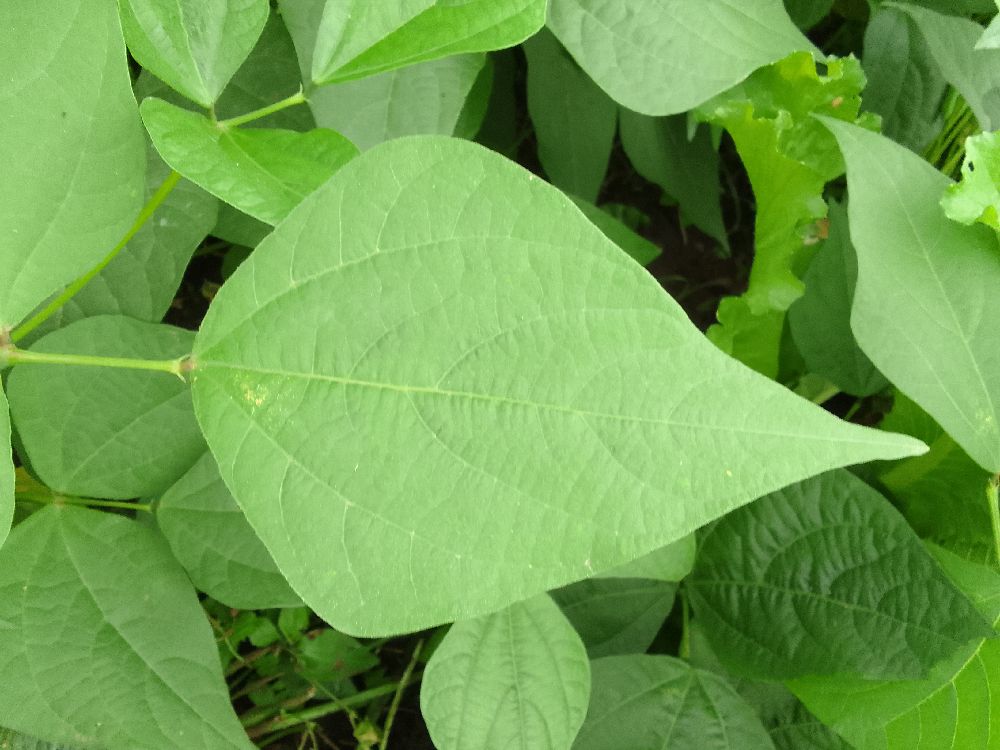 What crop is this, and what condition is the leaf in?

common bean, healthy
